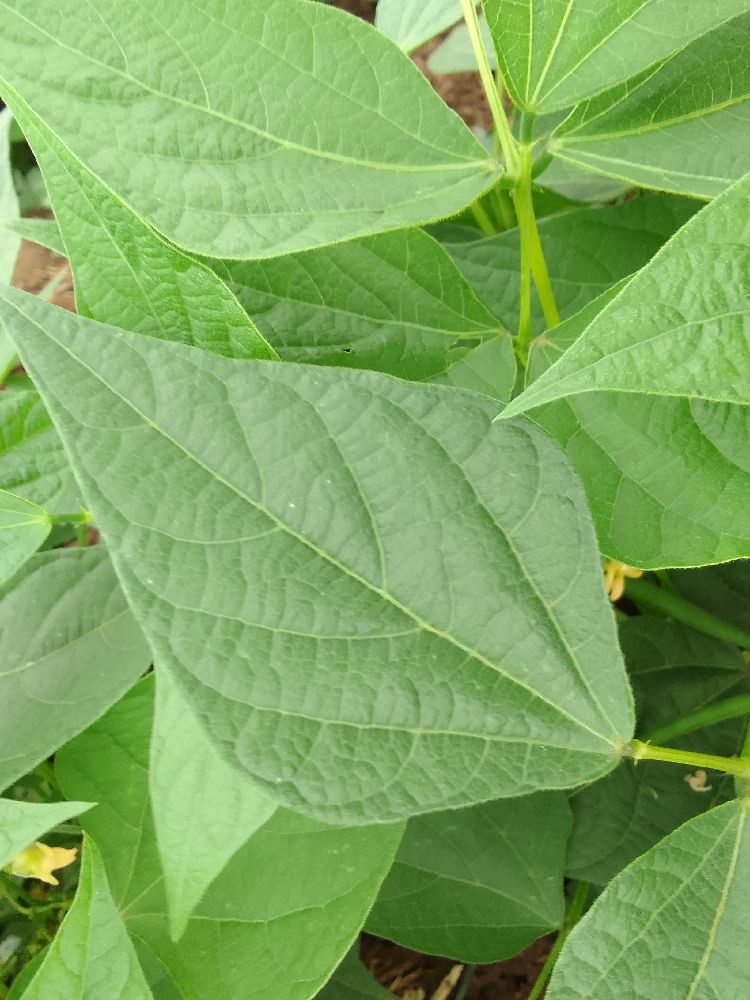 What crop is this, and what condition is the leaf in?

common bean, healthy
